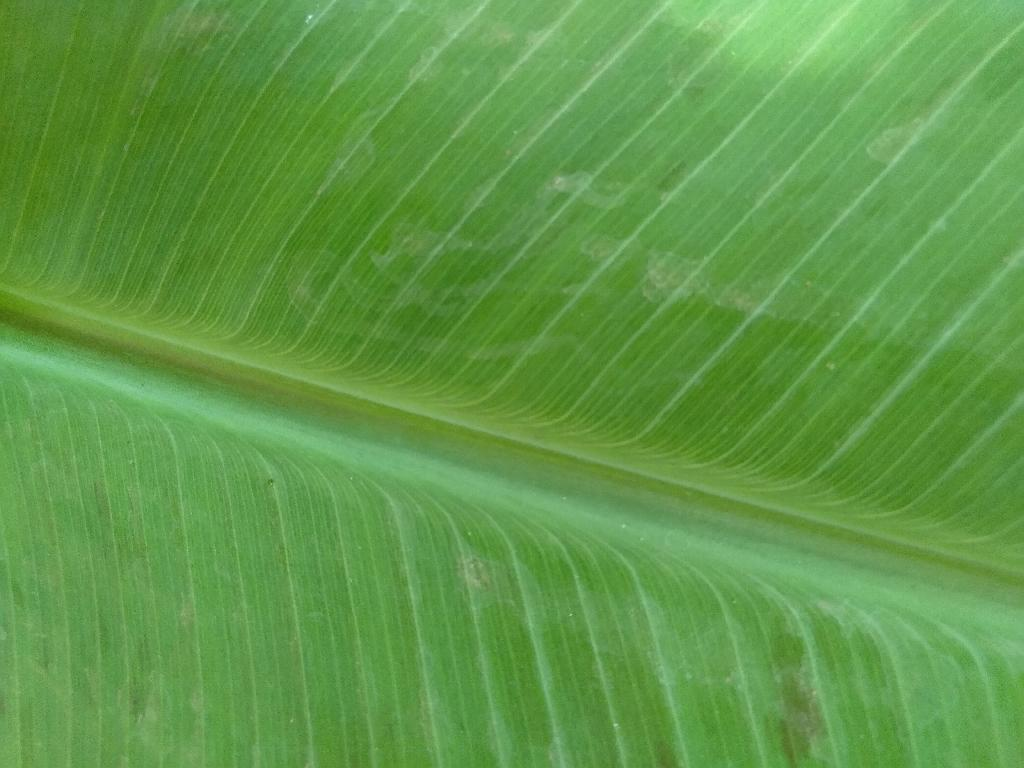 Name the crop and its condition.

banana, healthy
